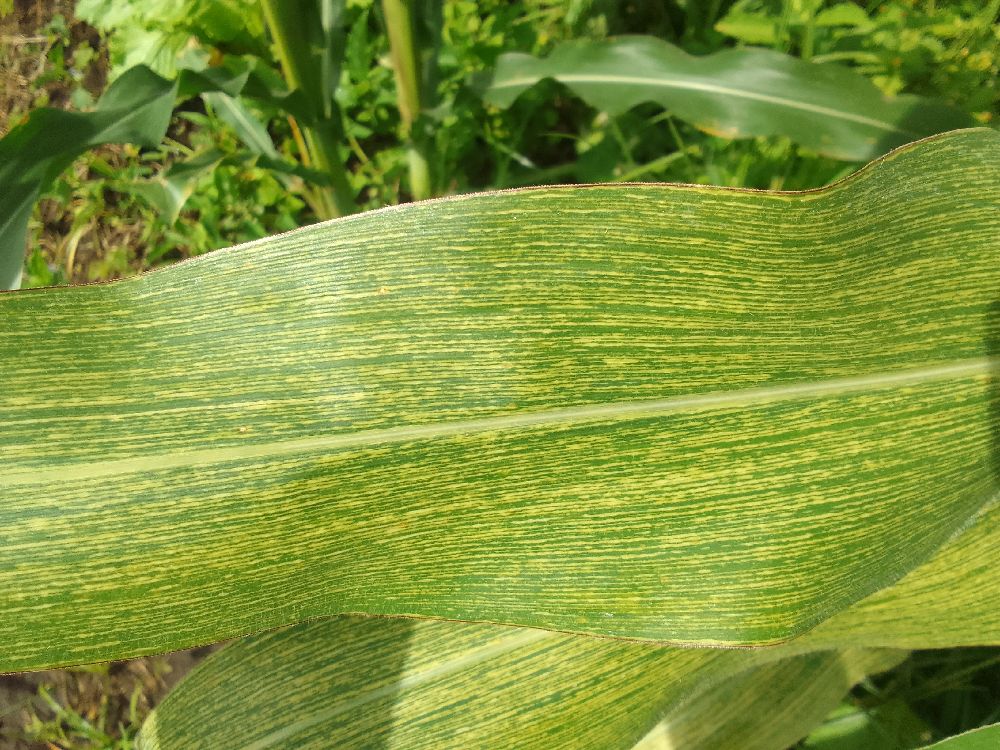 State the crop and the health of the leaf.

maize, maize streak virus
